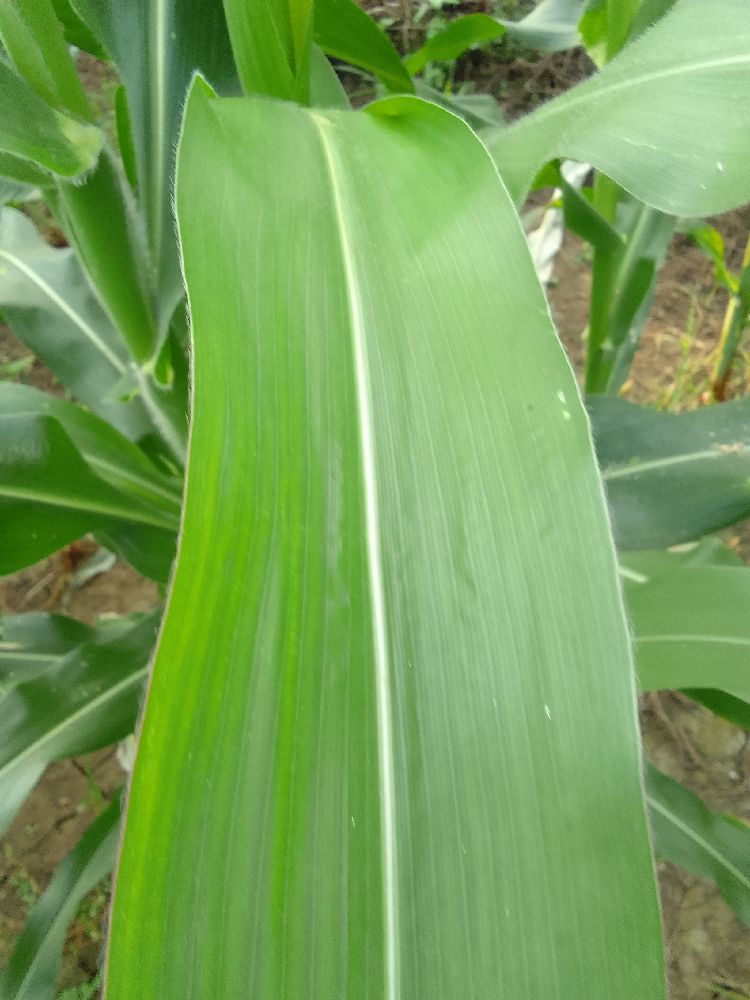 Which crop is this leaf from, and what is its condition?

maize, healthy
